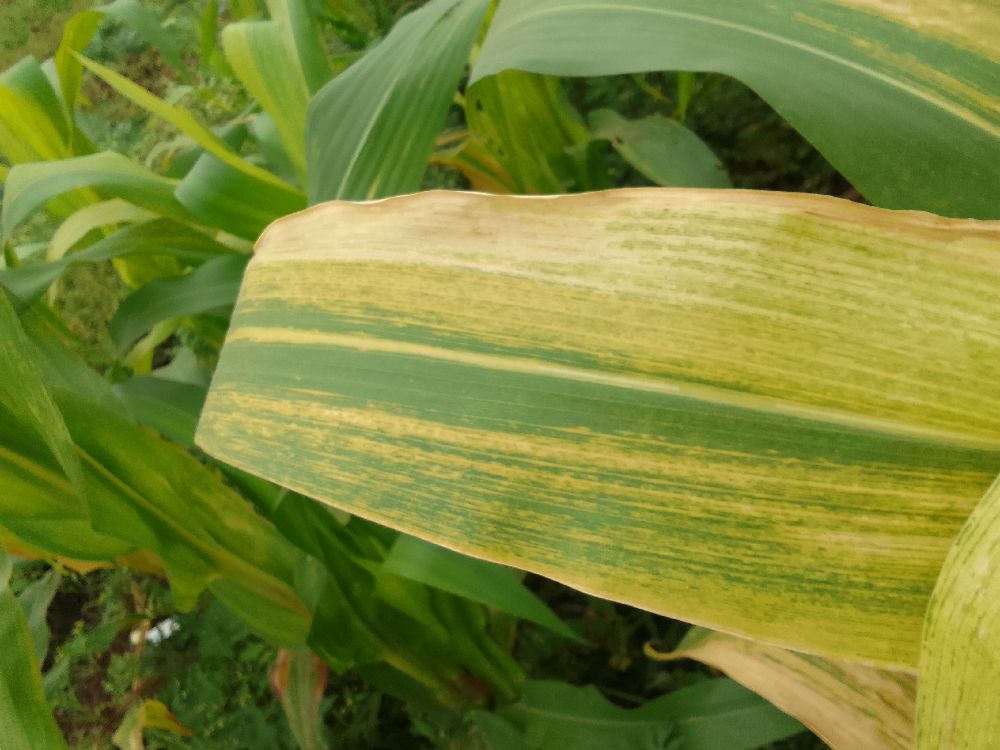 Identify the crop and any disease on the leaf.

maize, maize lethal necrosis
